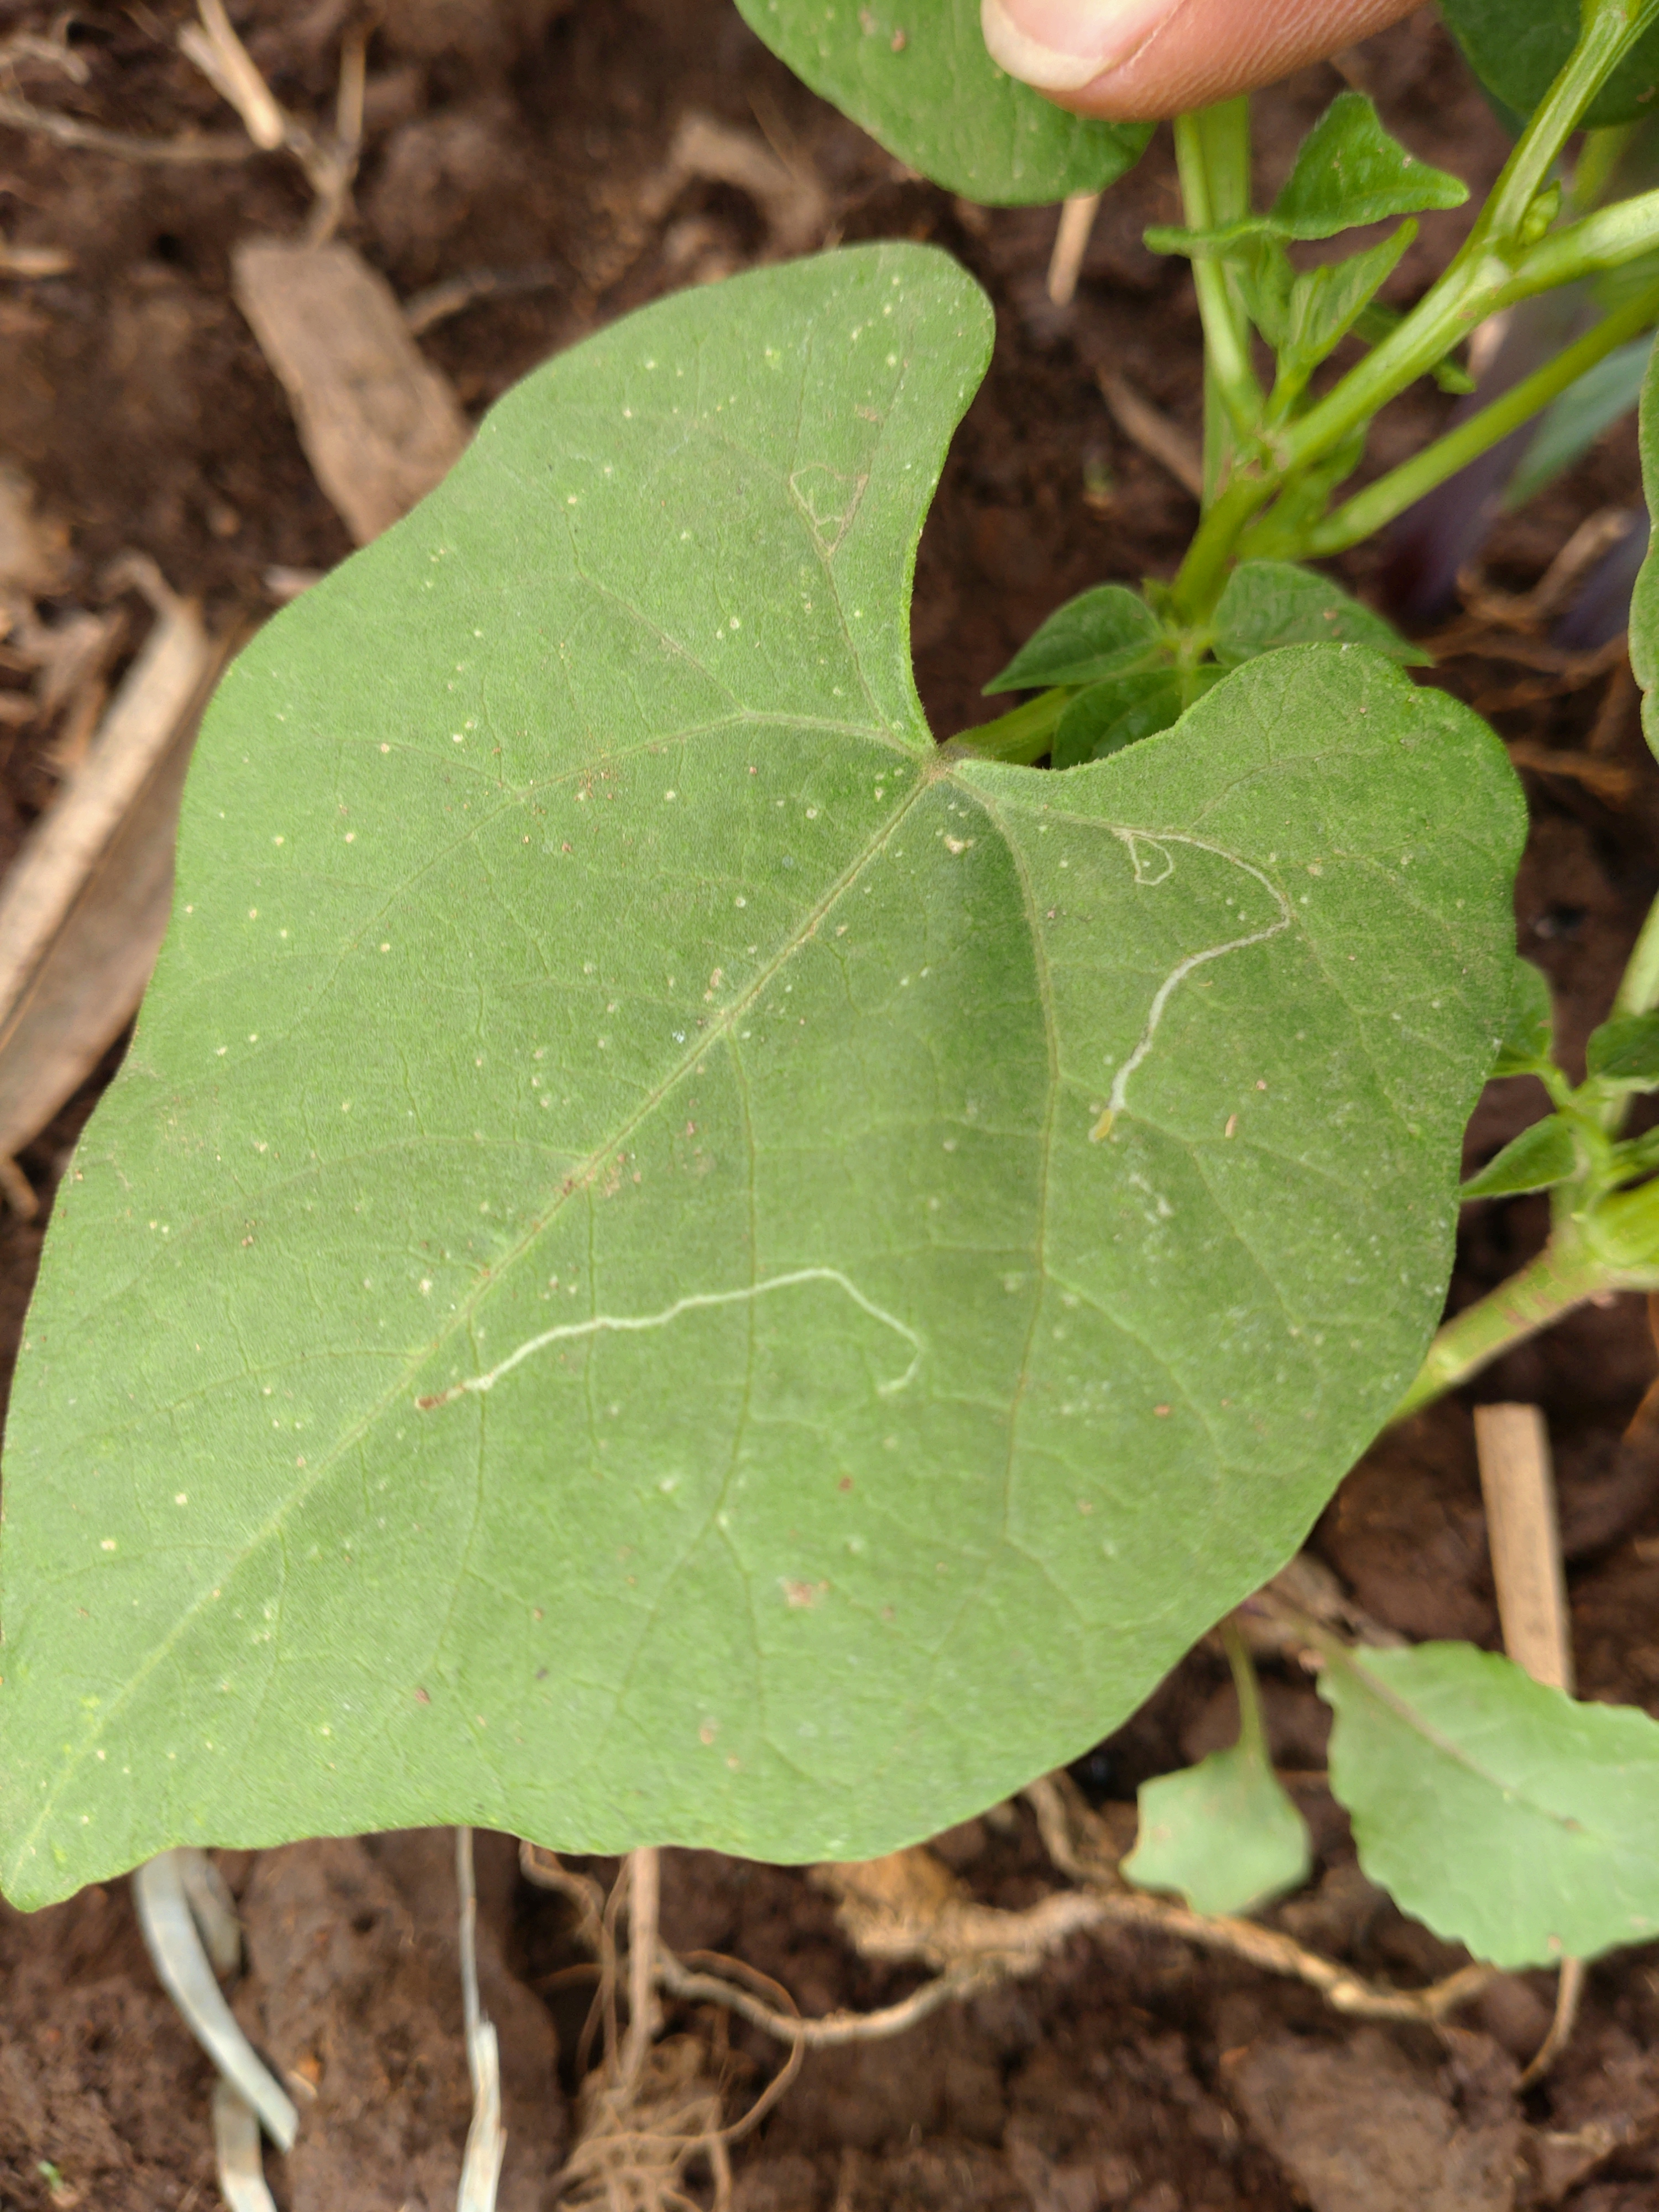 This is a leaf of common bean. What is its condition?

healthy
